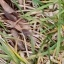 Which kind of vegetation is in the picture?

grass
